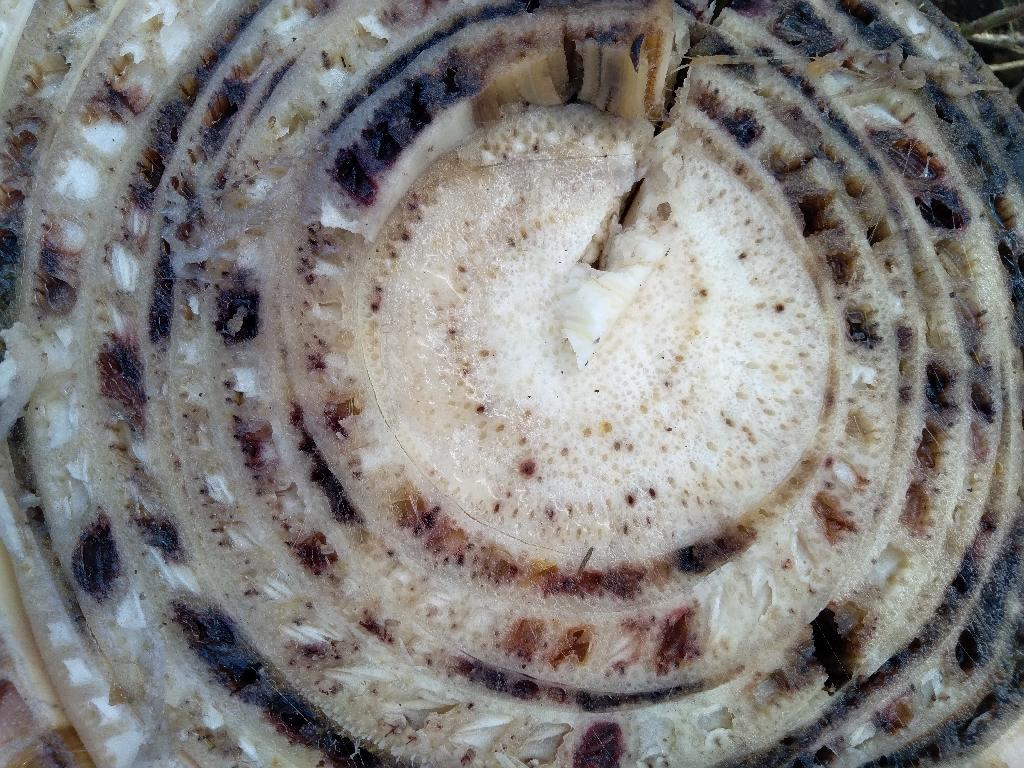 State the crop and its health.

banana, fusarium wilt race 1
